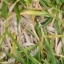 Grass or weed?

grass
